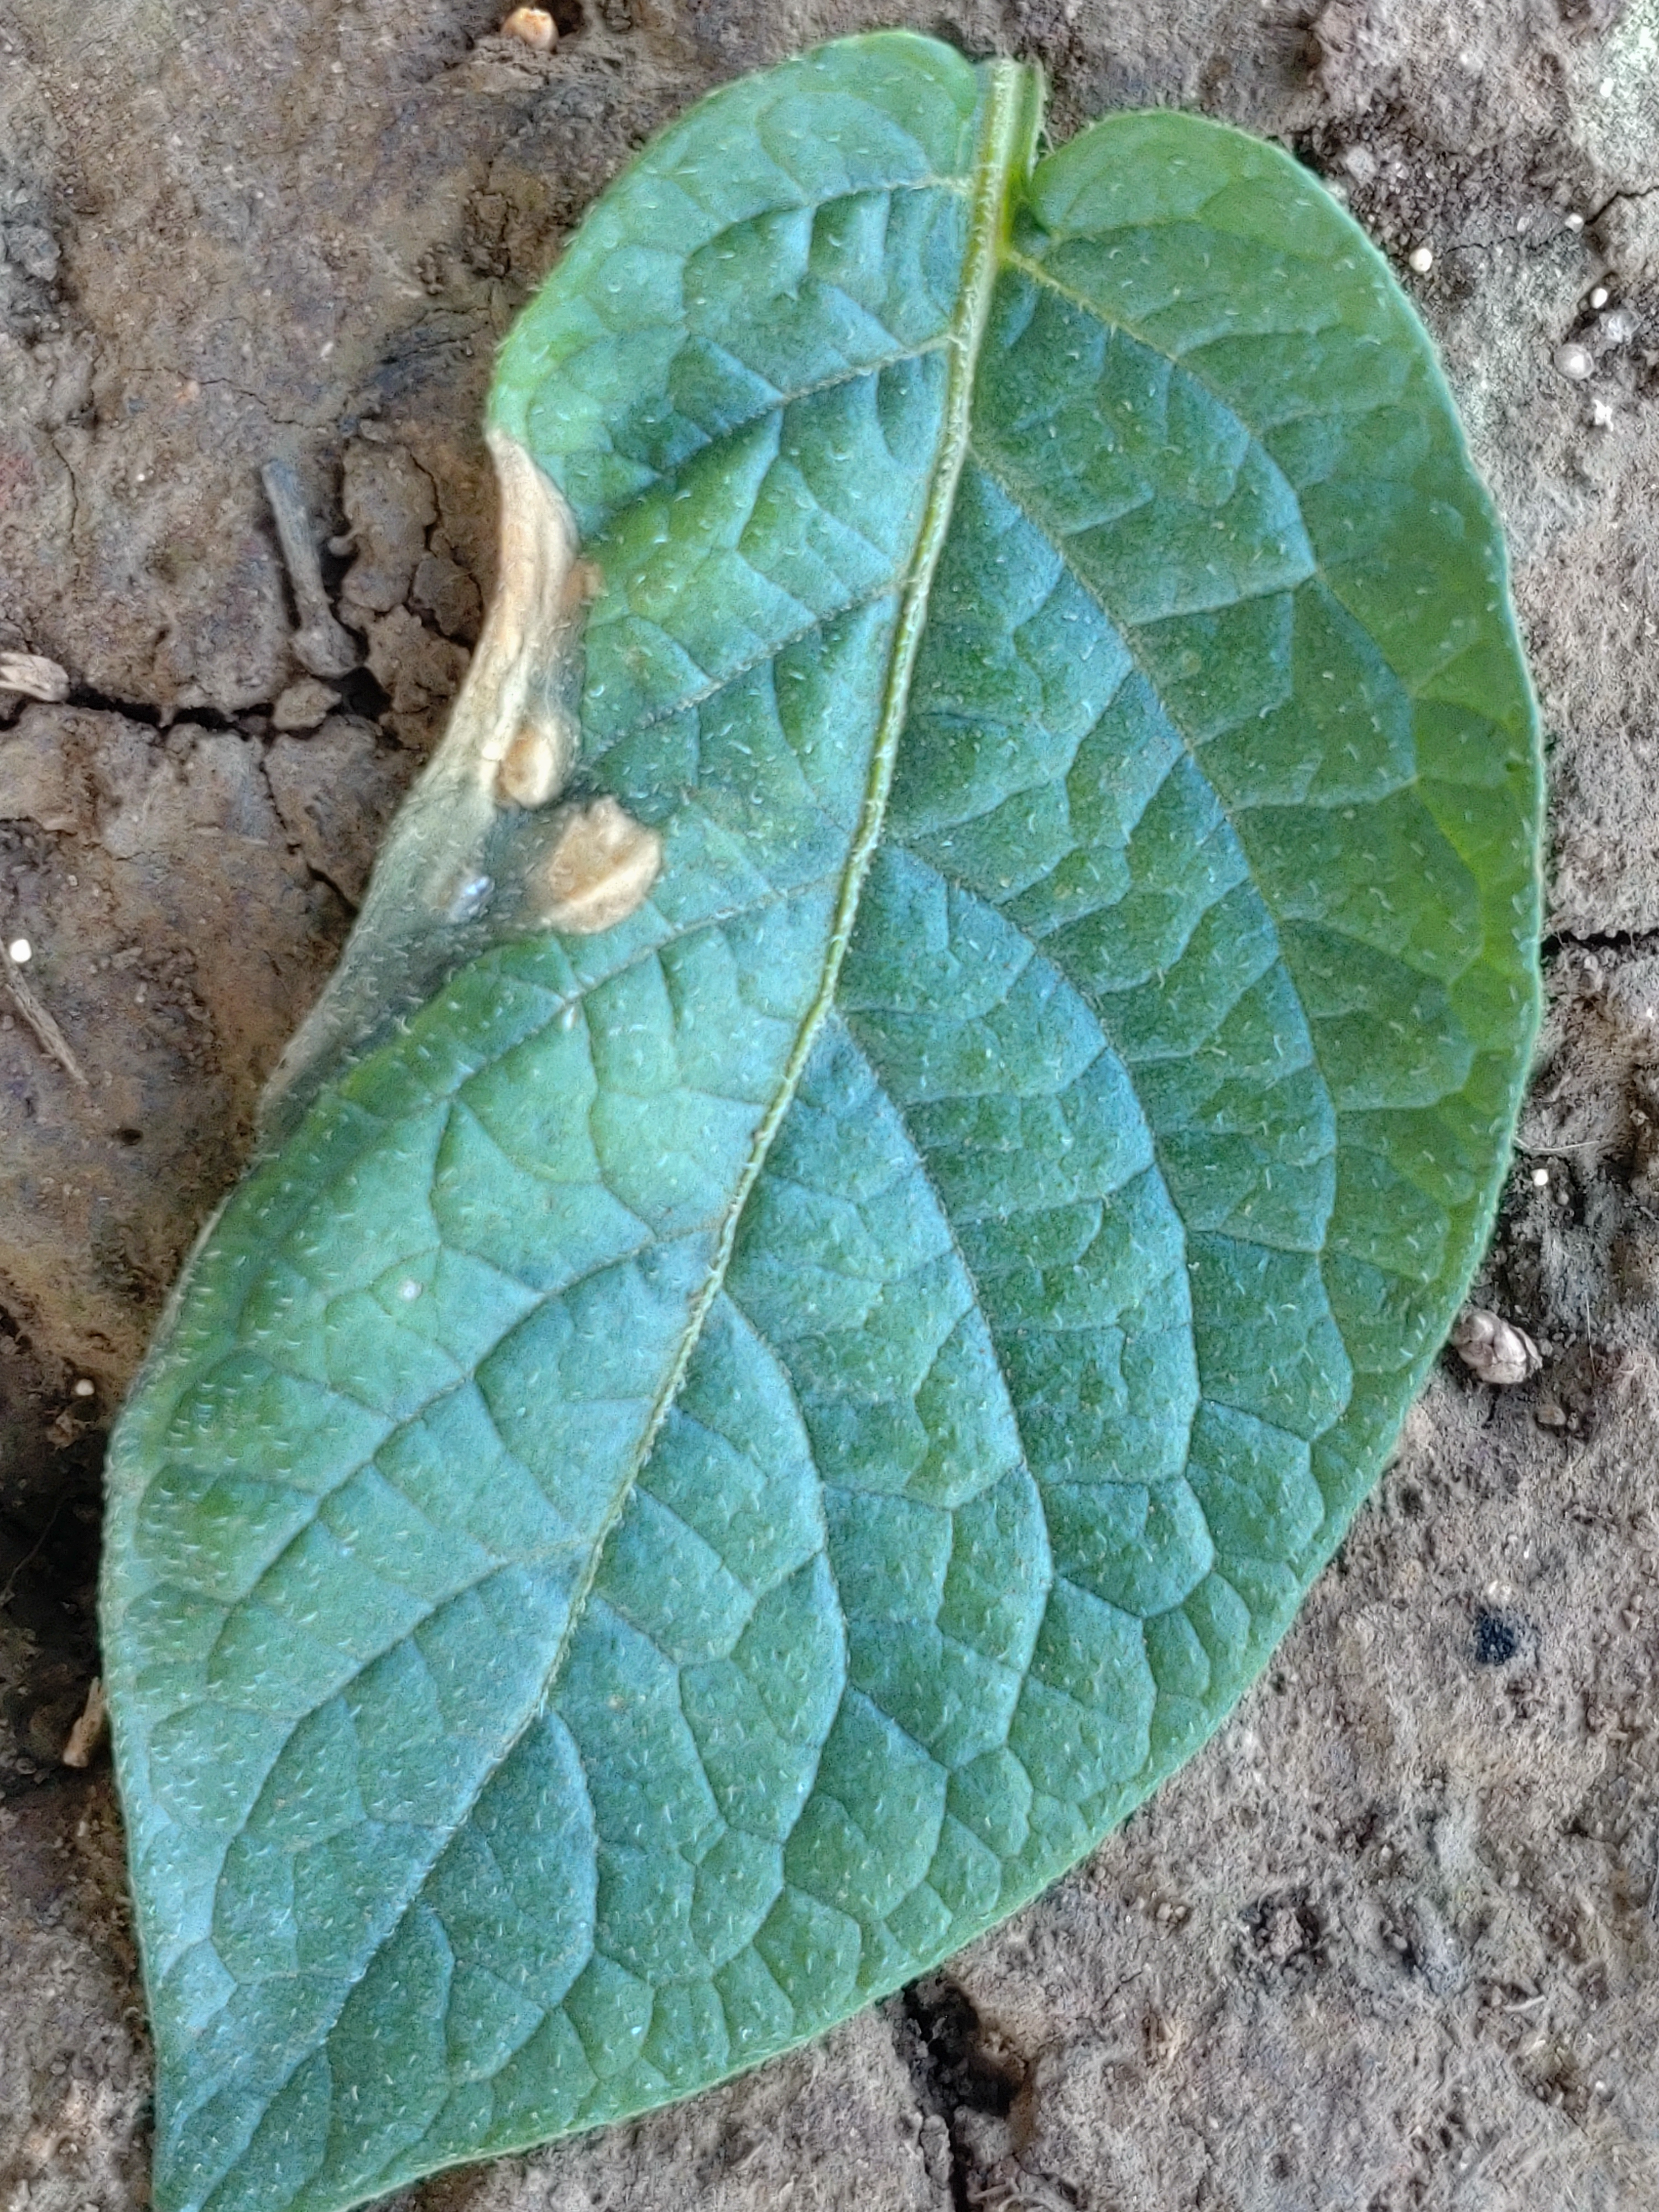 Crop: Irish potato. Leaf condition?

early blight
